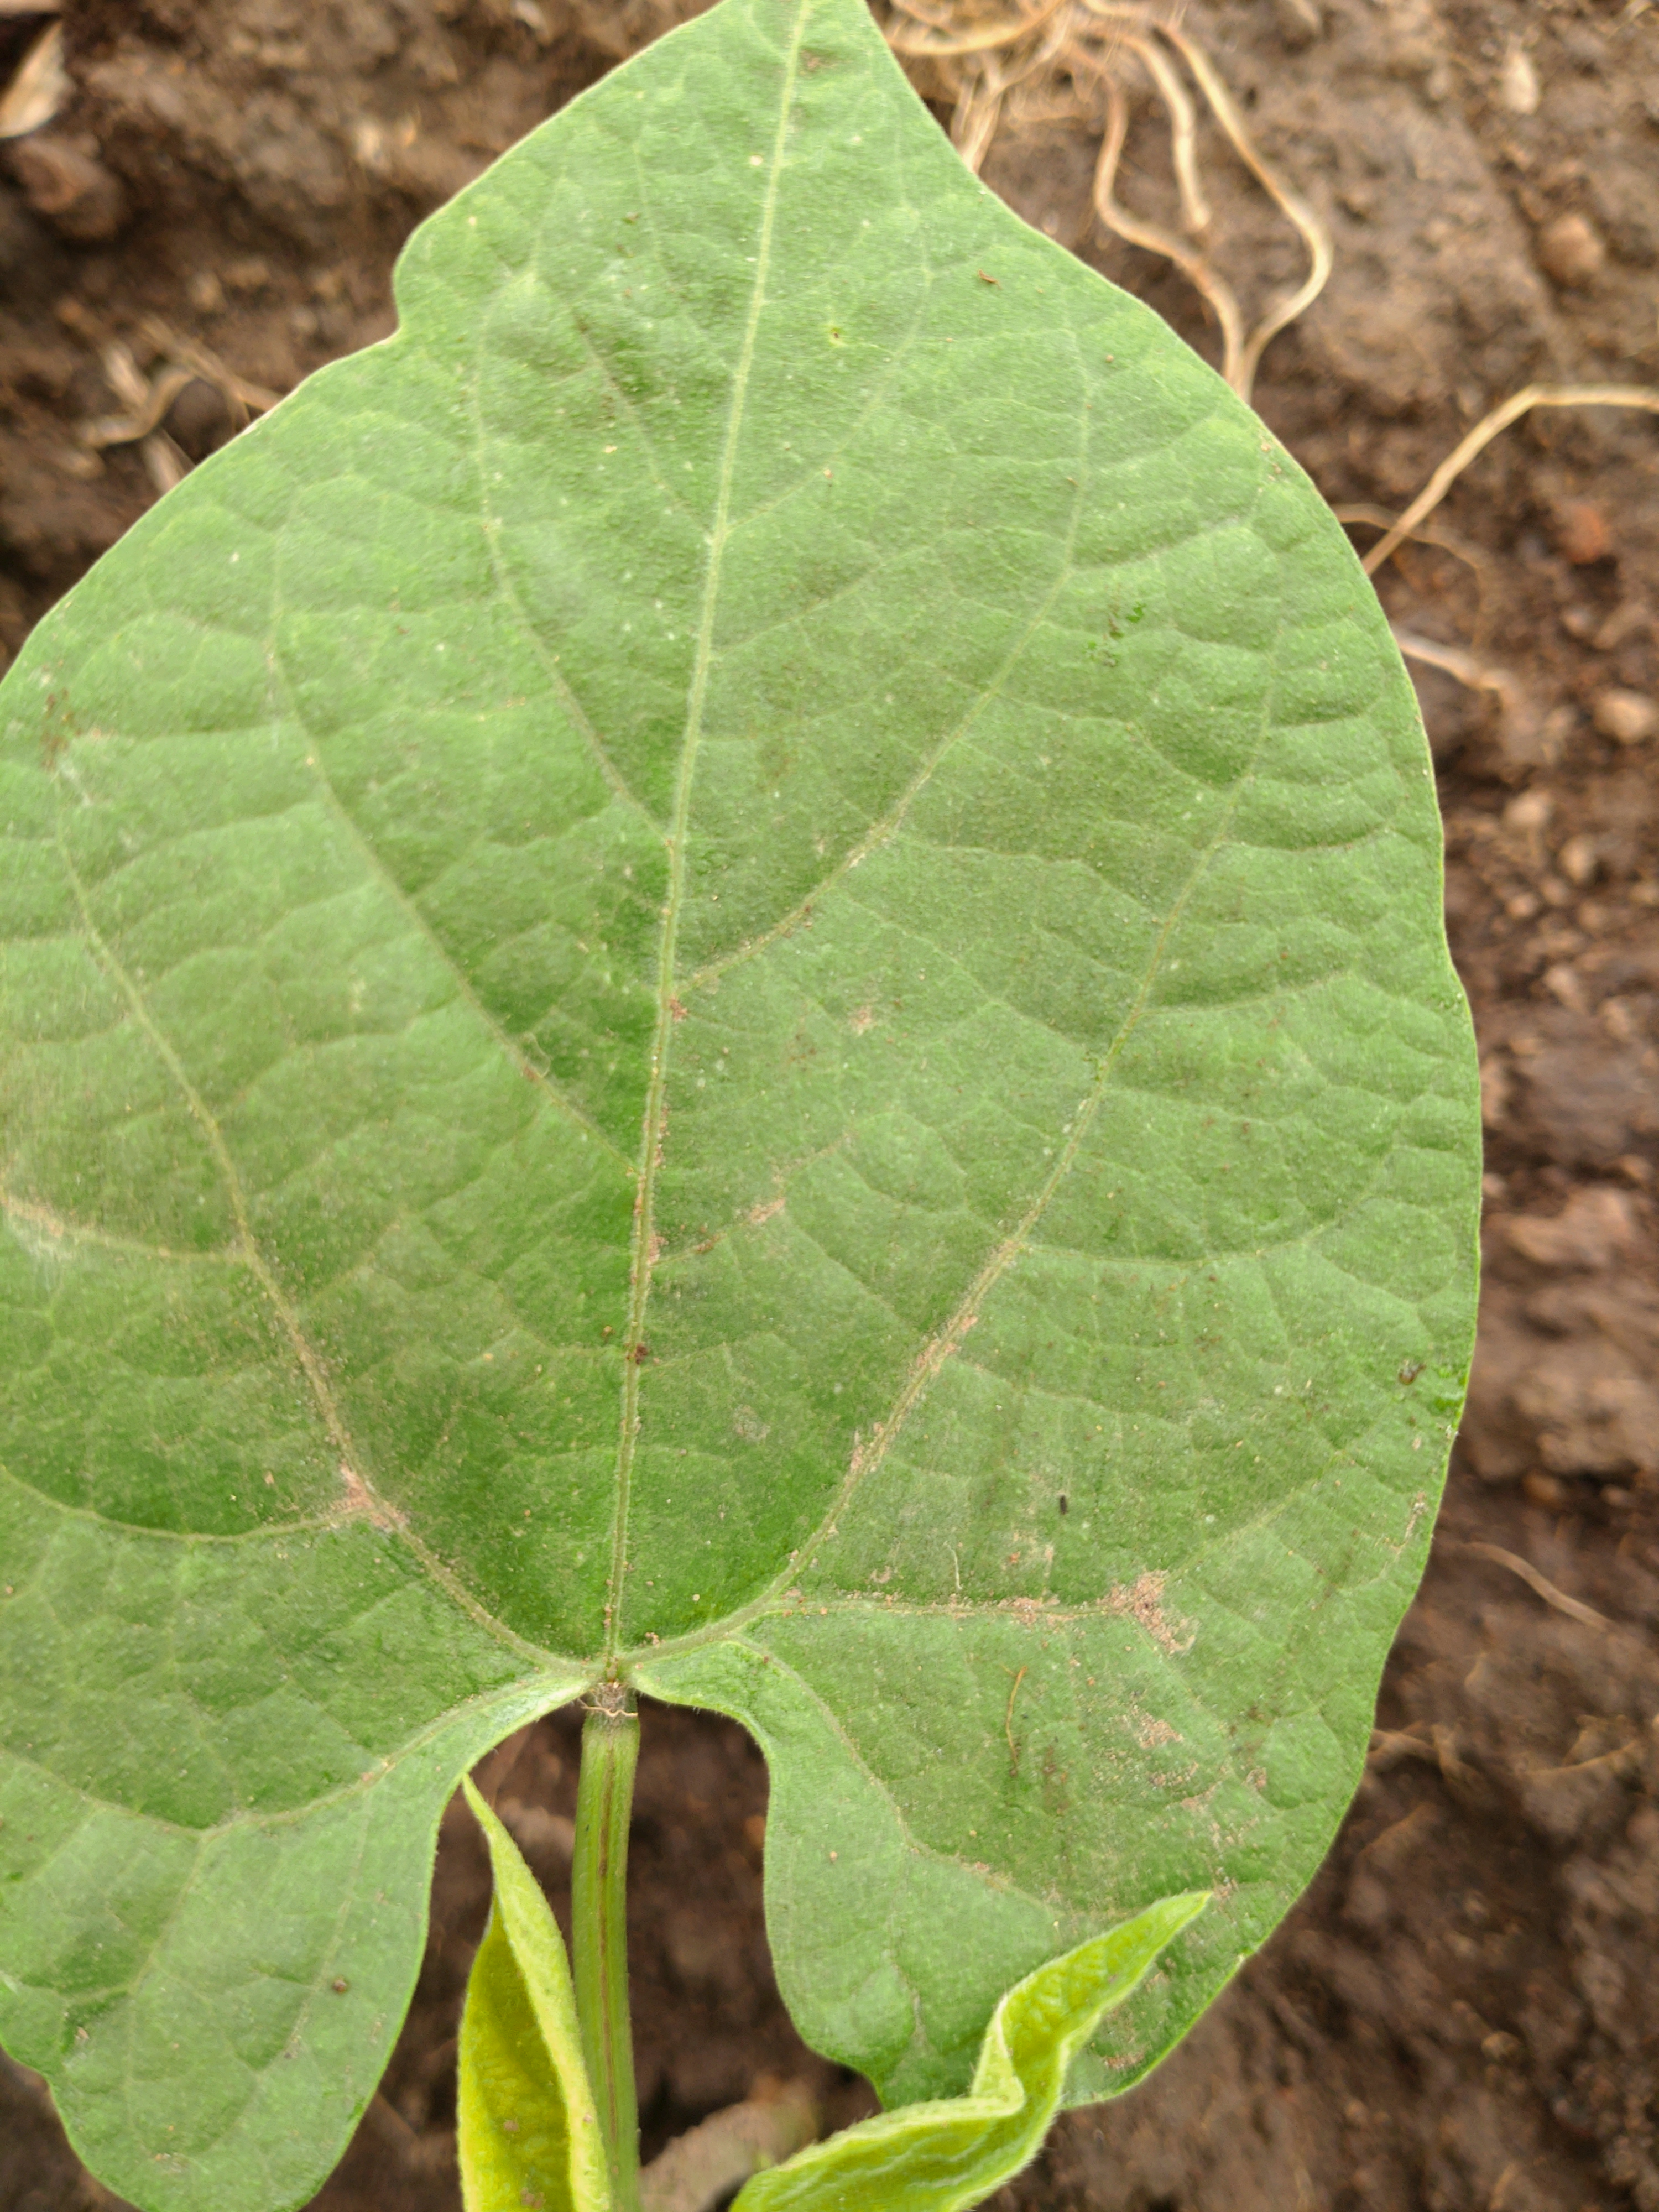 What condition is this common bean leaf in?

healthy
